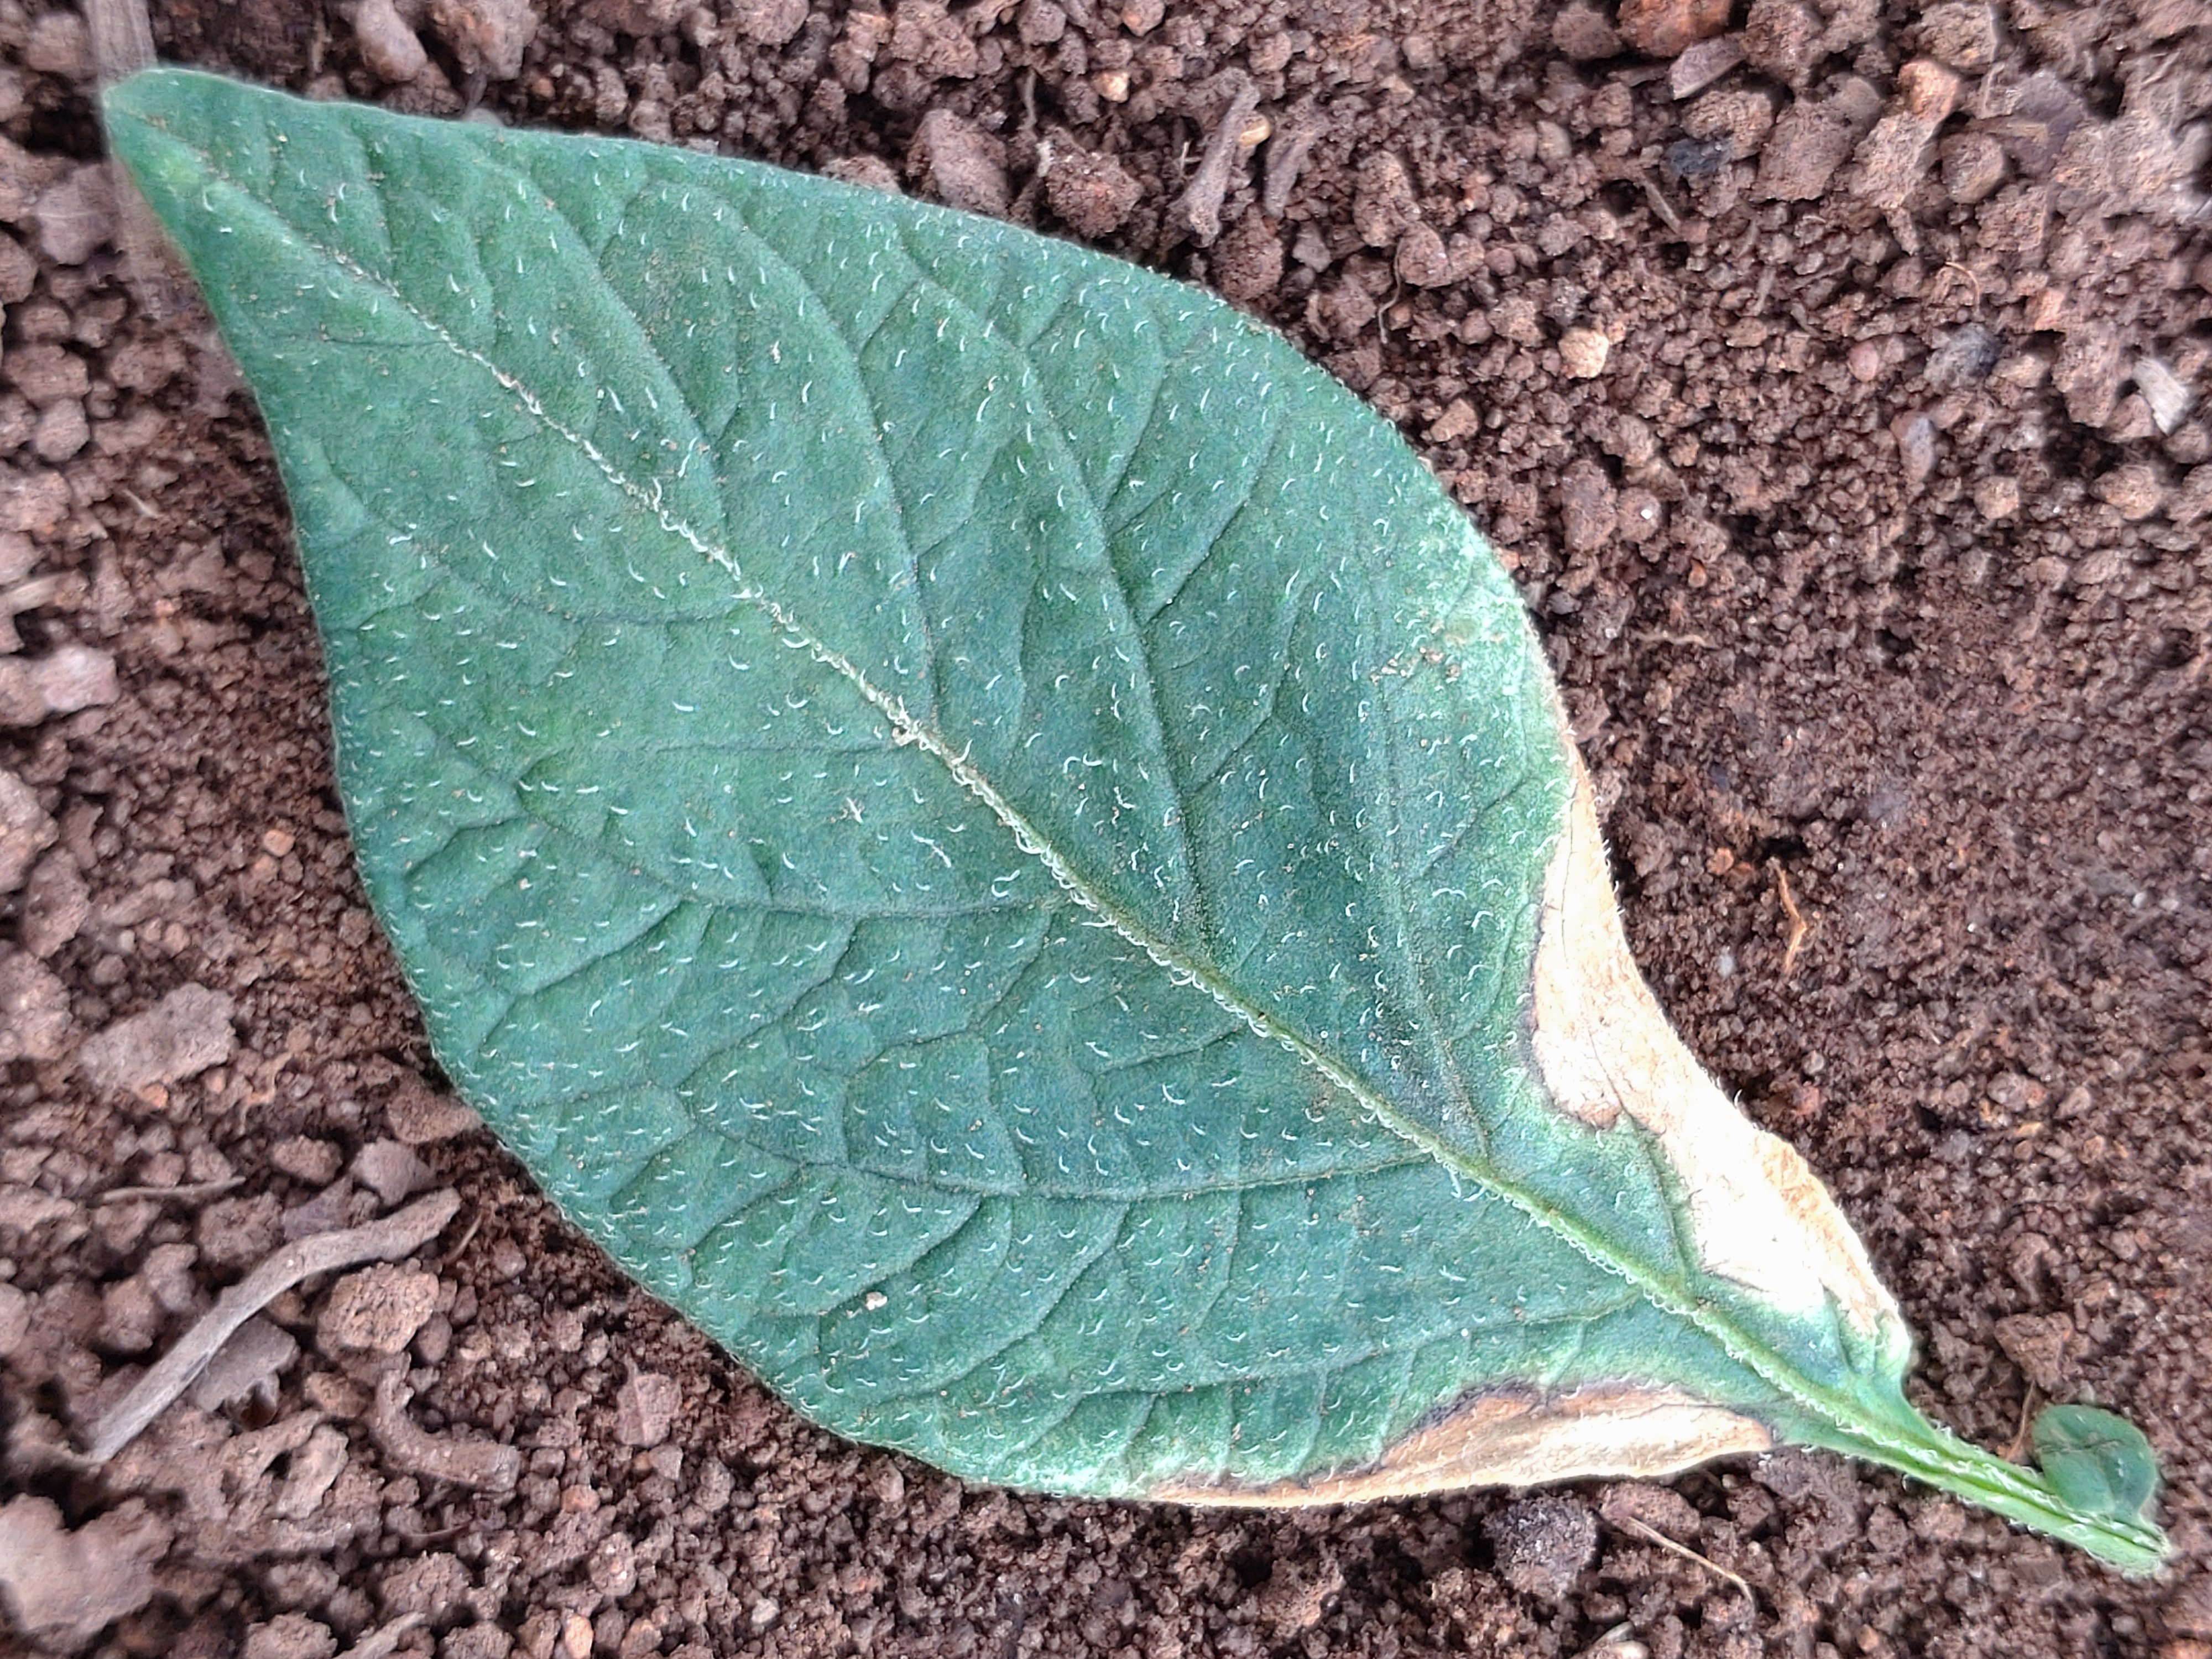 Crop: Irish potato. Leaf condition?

early blight
